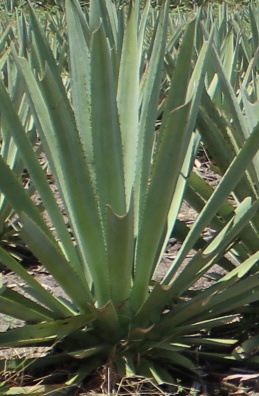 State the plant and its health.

agave, spotted
